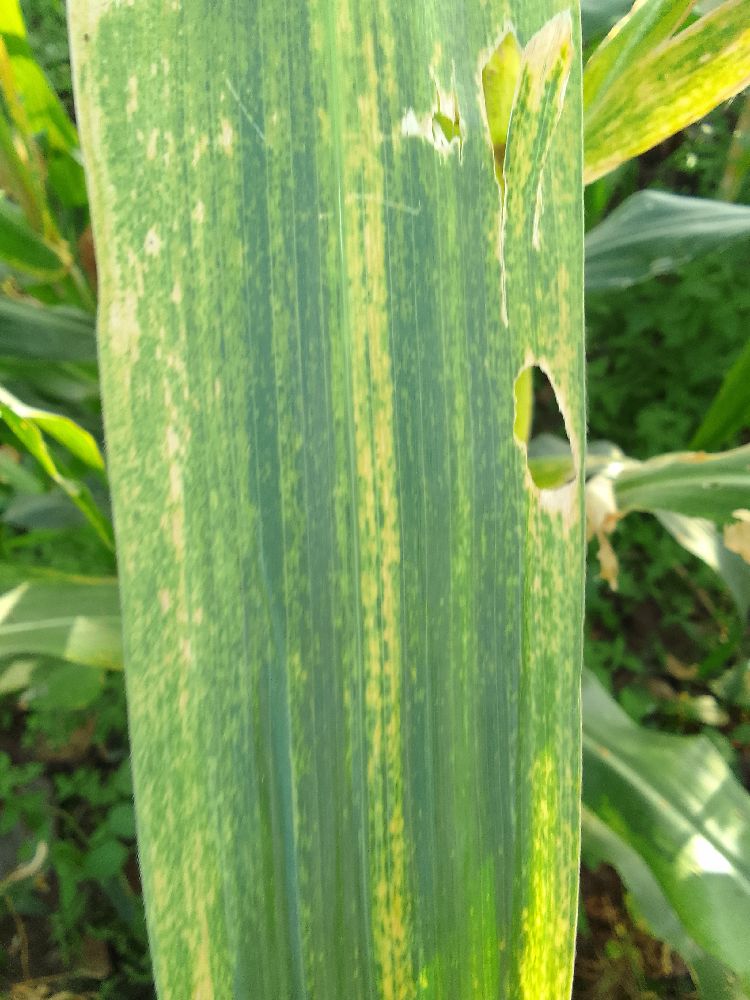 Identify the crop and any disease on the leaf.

maize, maize lethal necrosis
